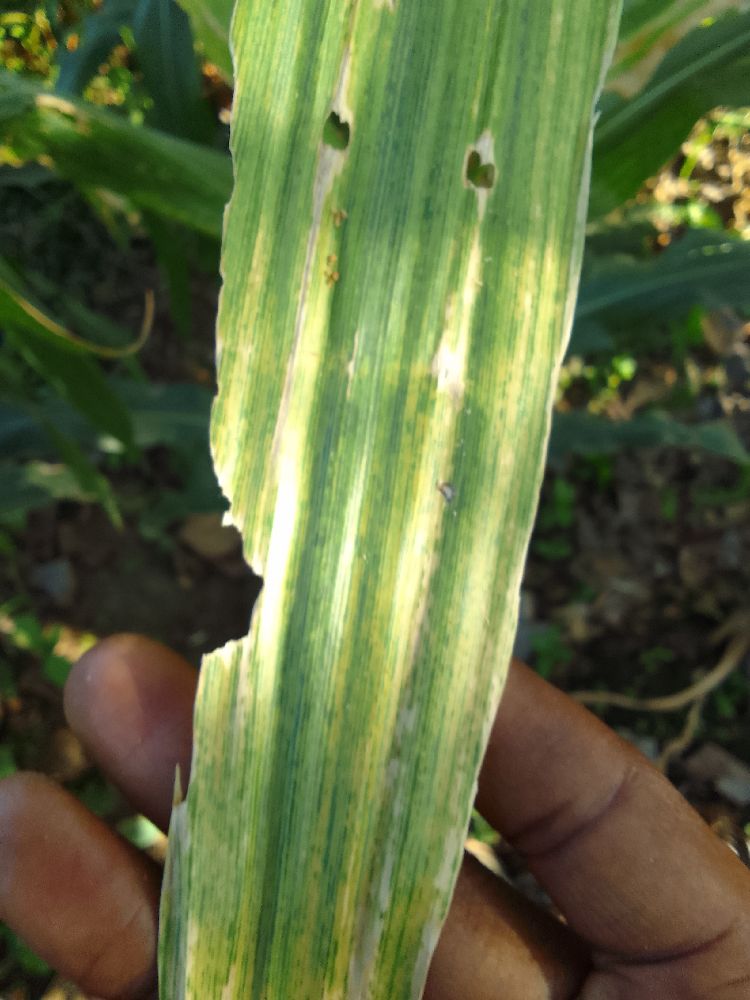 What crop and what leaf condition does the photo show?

maize, maize lethal necrosis
